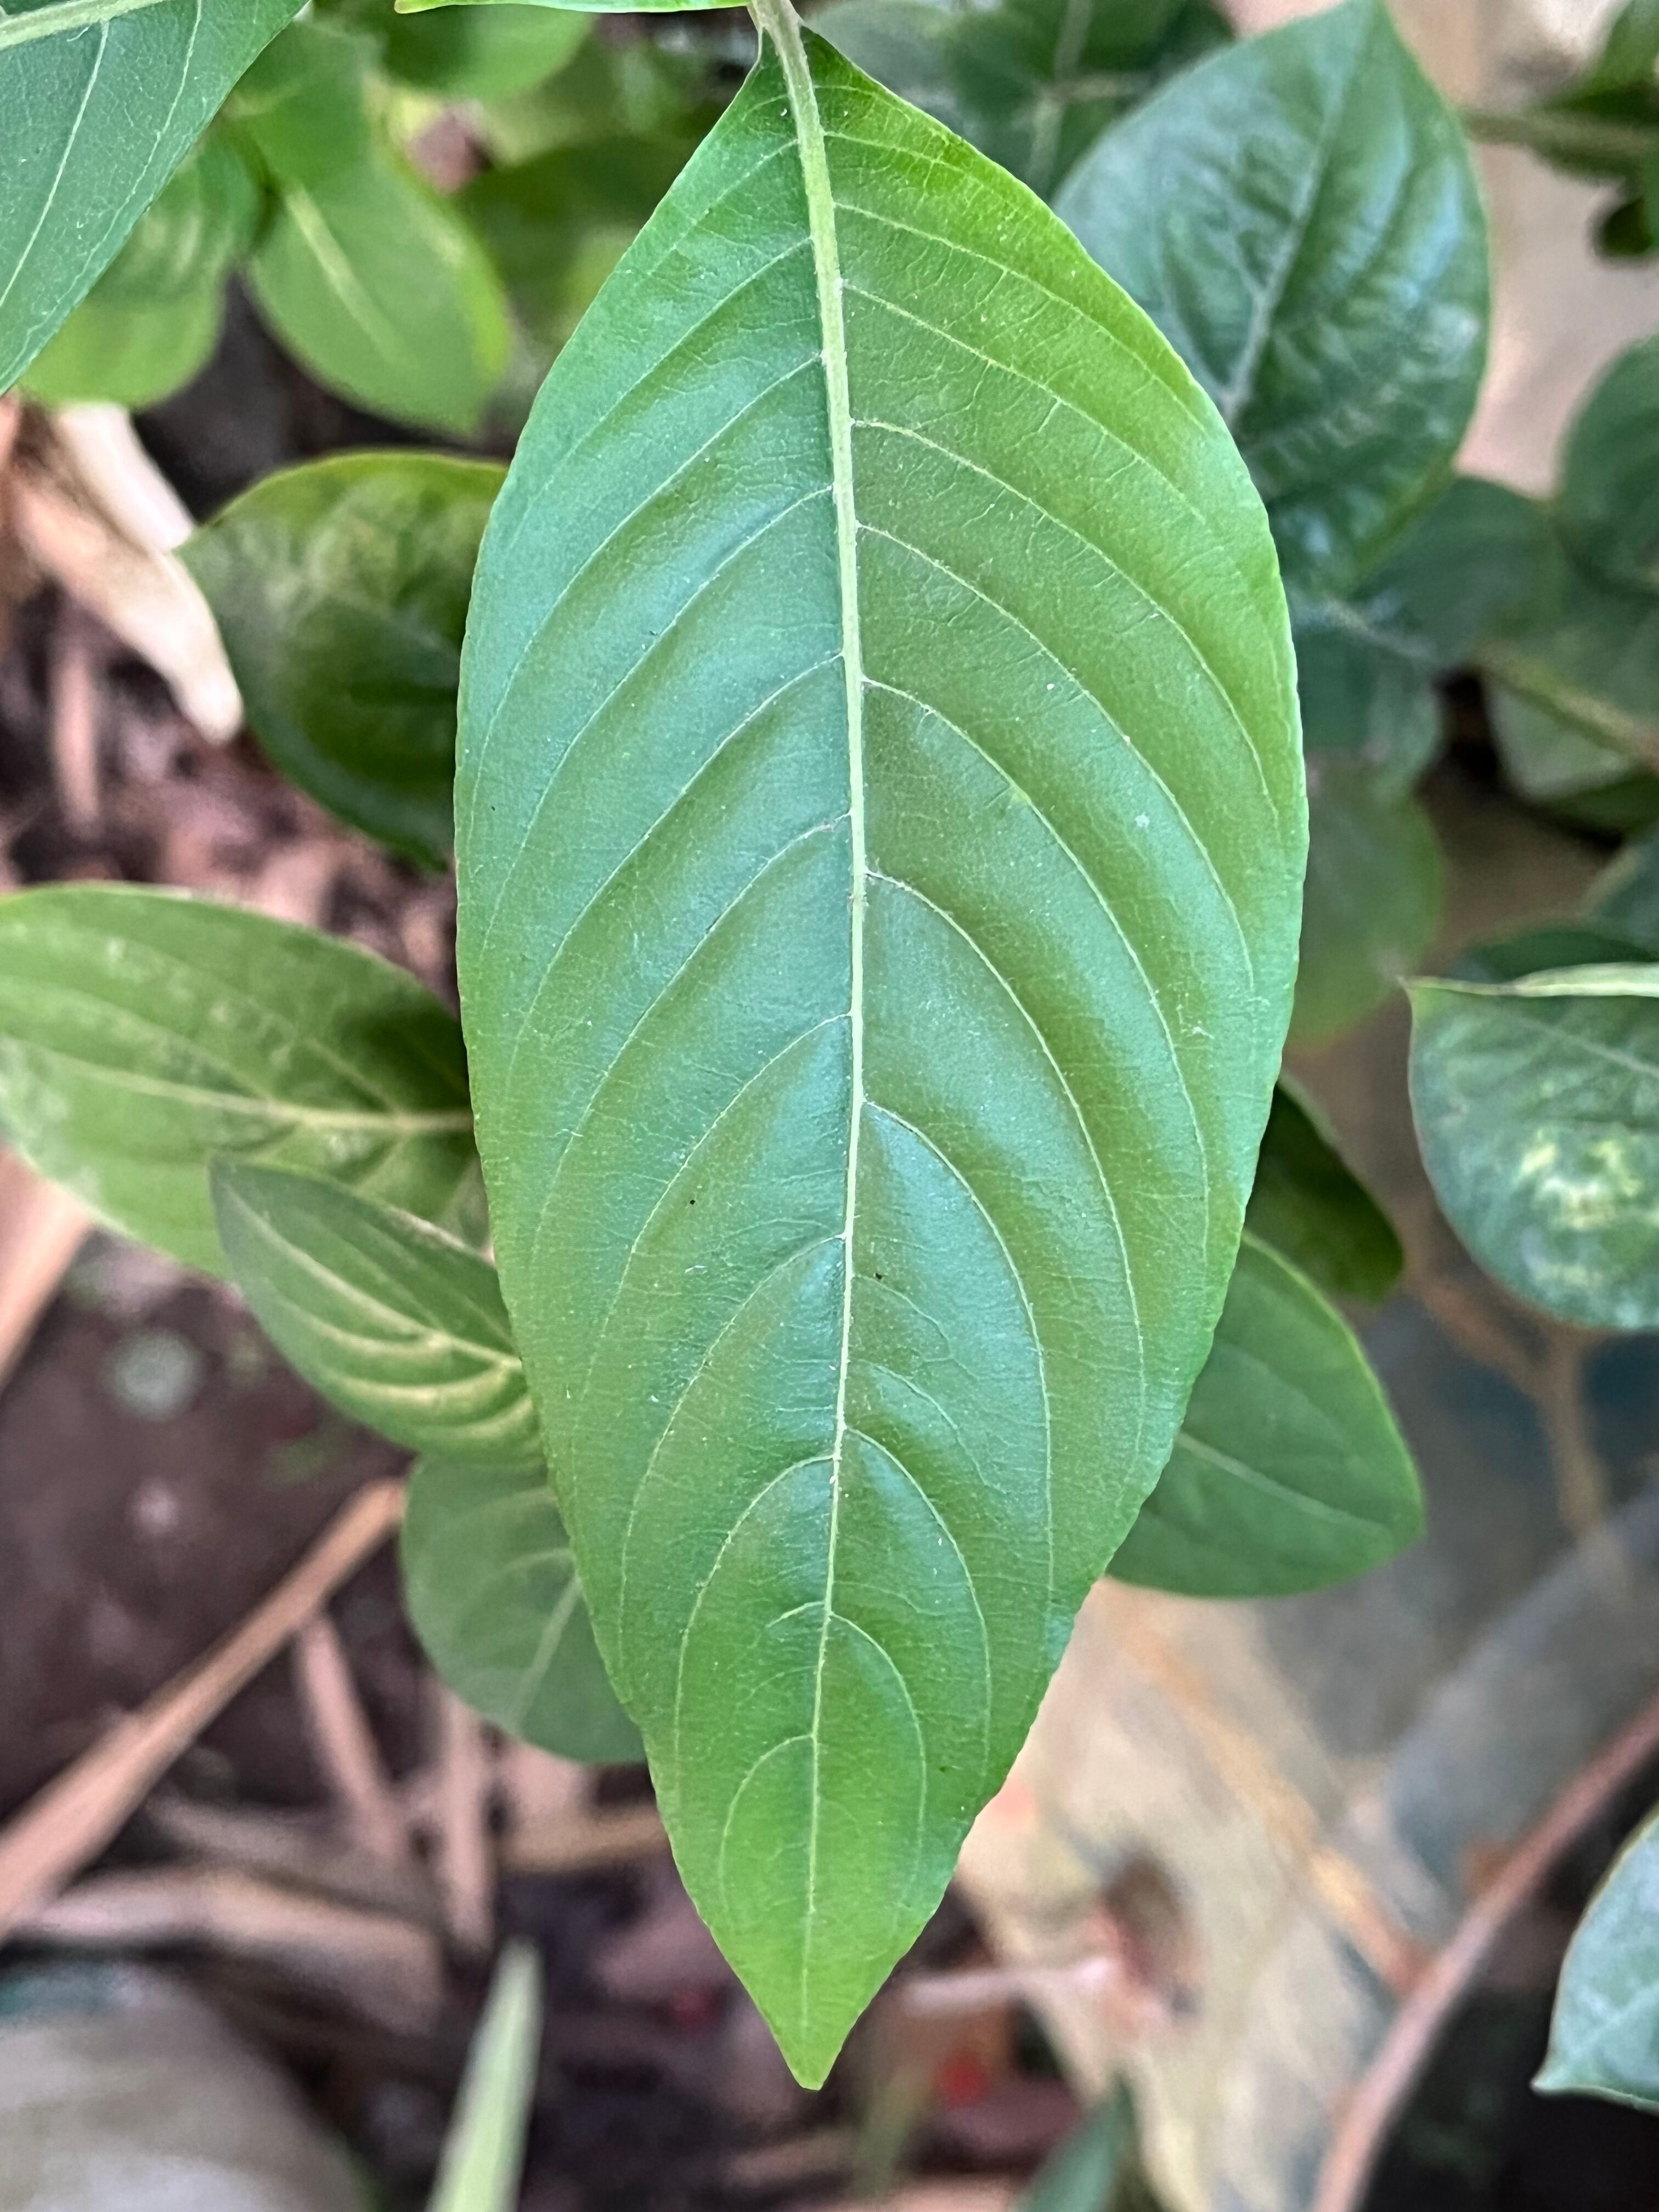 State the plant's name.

vasaka
